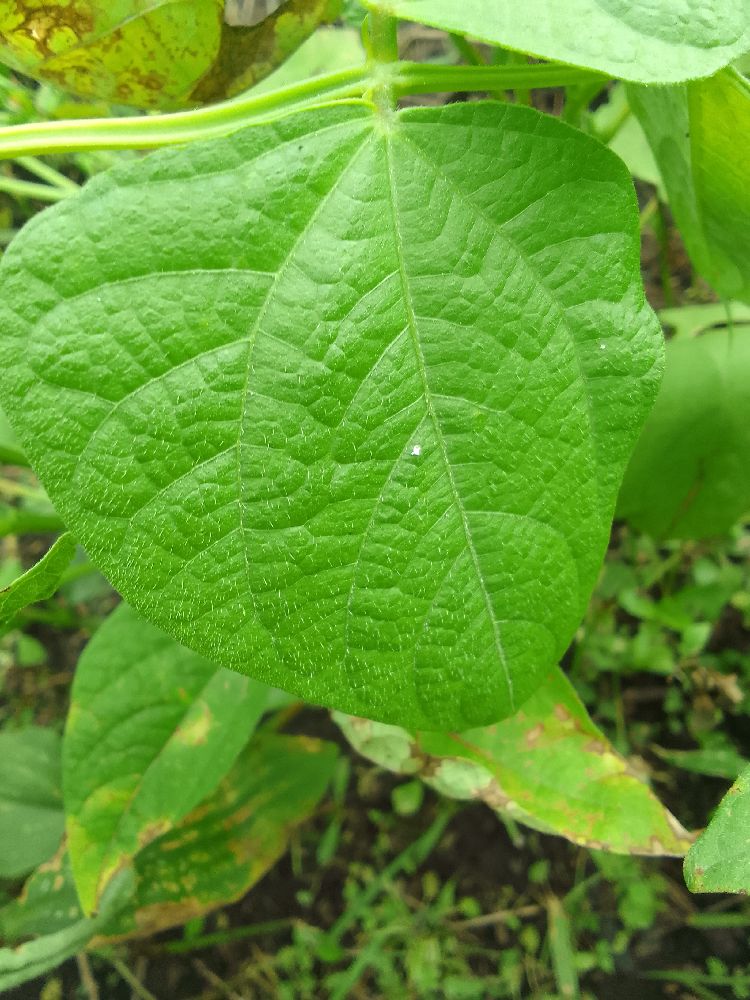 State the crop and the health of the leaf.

common bean, healthy
